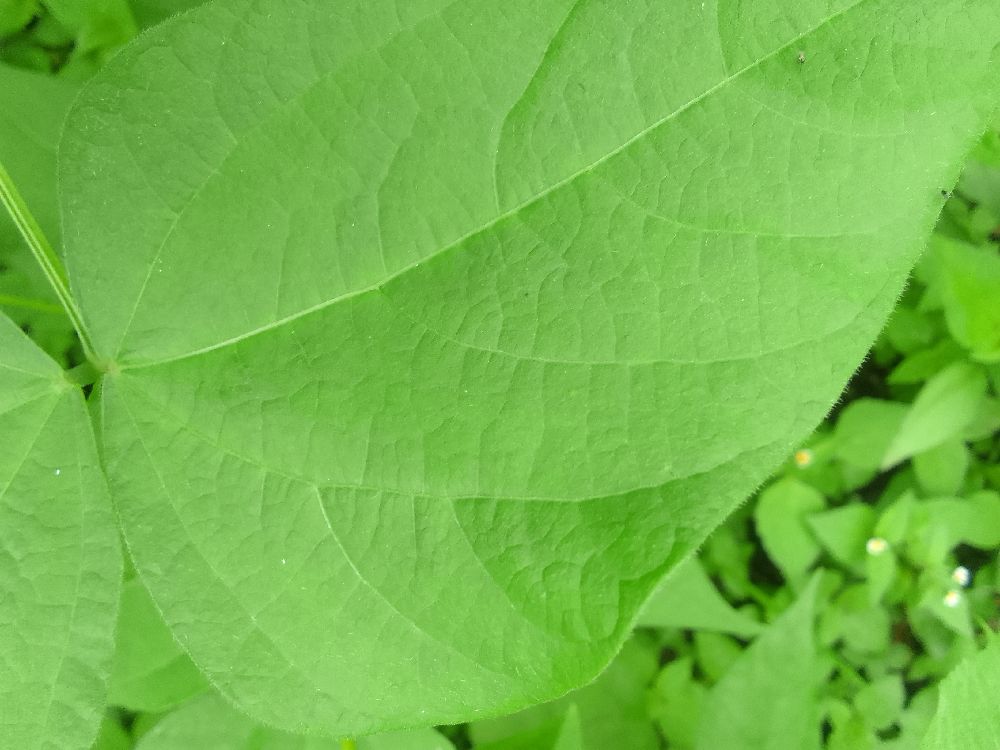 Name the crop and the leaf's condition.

common bean, healthy
